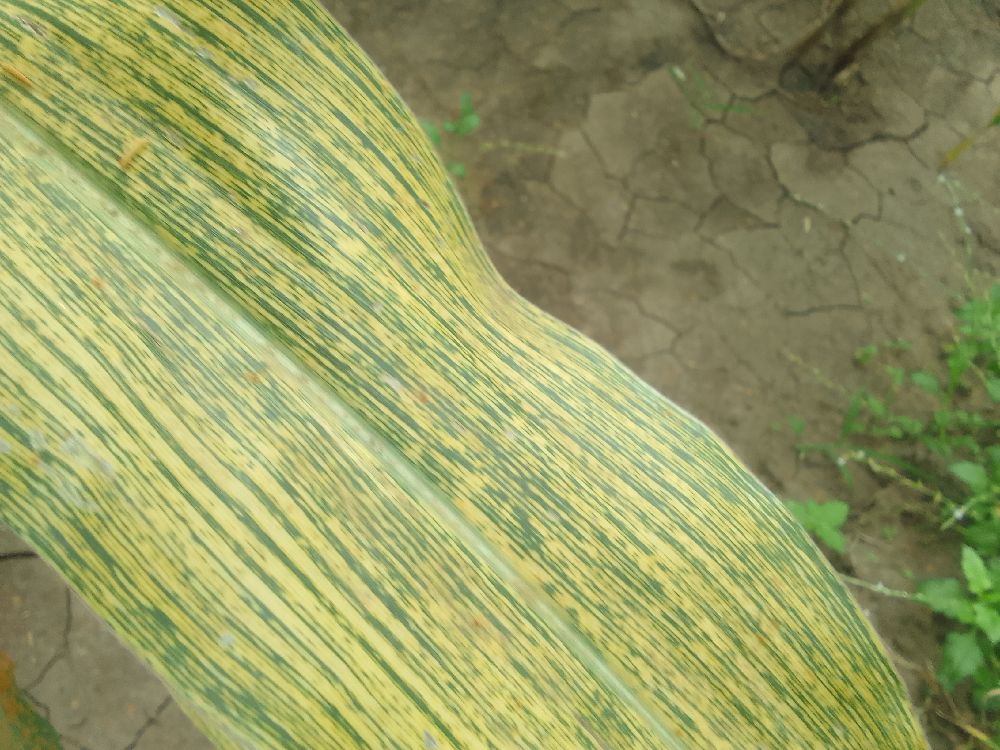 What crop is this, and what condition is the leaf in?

maize, maize streak virus
